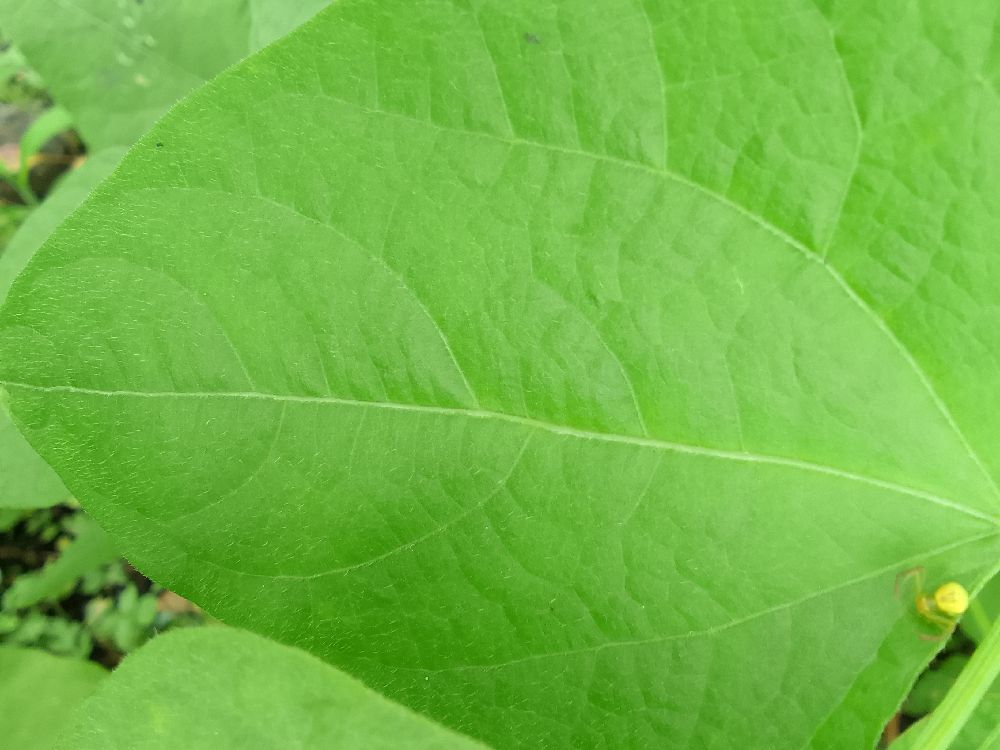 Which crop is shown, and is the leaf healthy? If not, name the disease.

common bean, healthy
